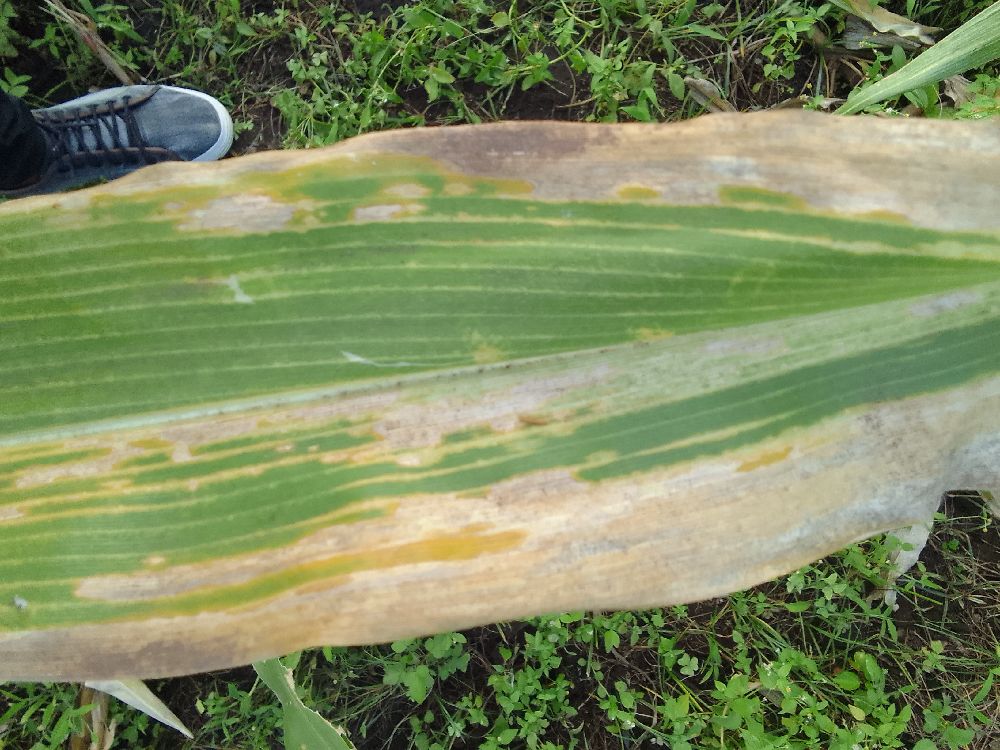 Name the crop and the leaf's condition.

maize, maize lethal necrosis
